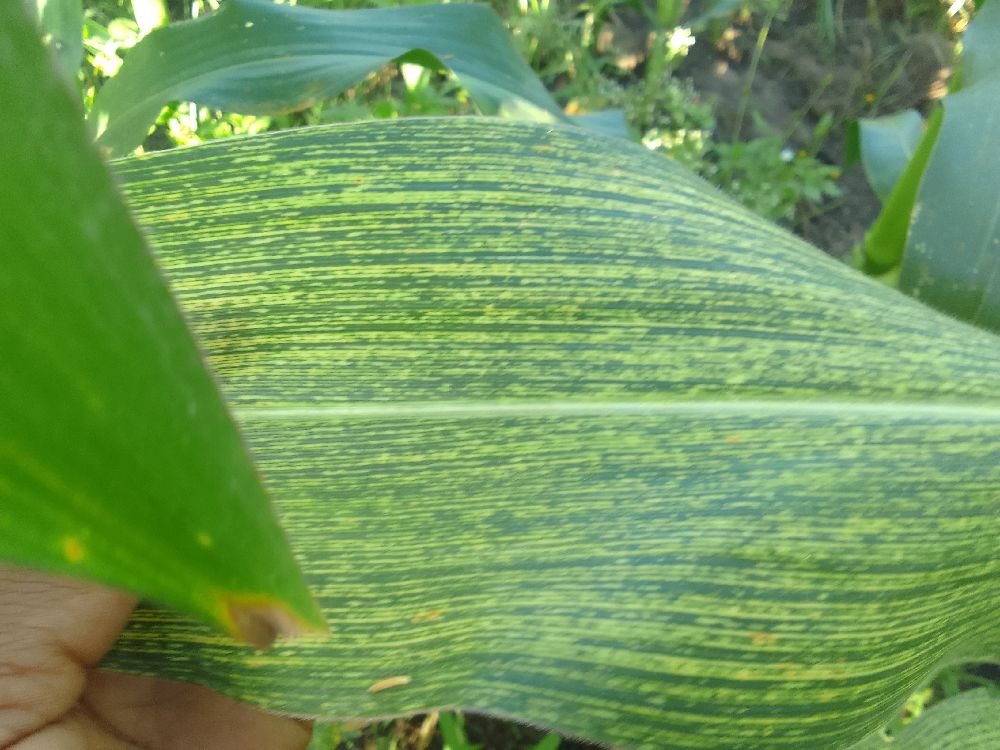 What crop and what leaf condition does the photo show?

maize, maize streak virus
